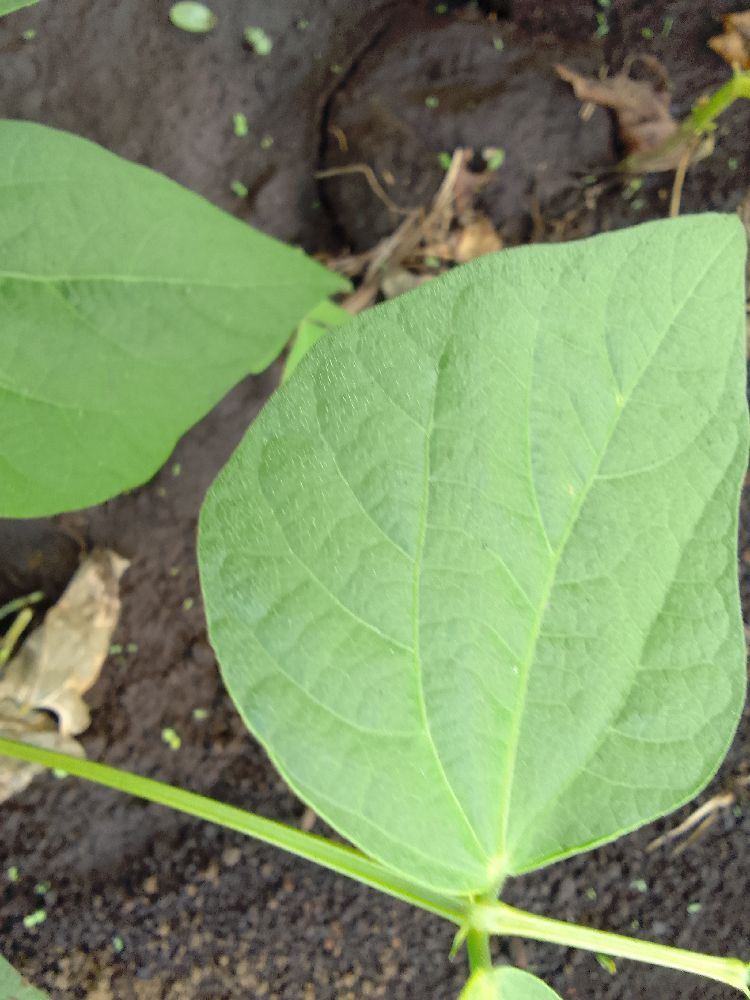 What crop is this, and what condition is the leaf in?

common bean, healthy
